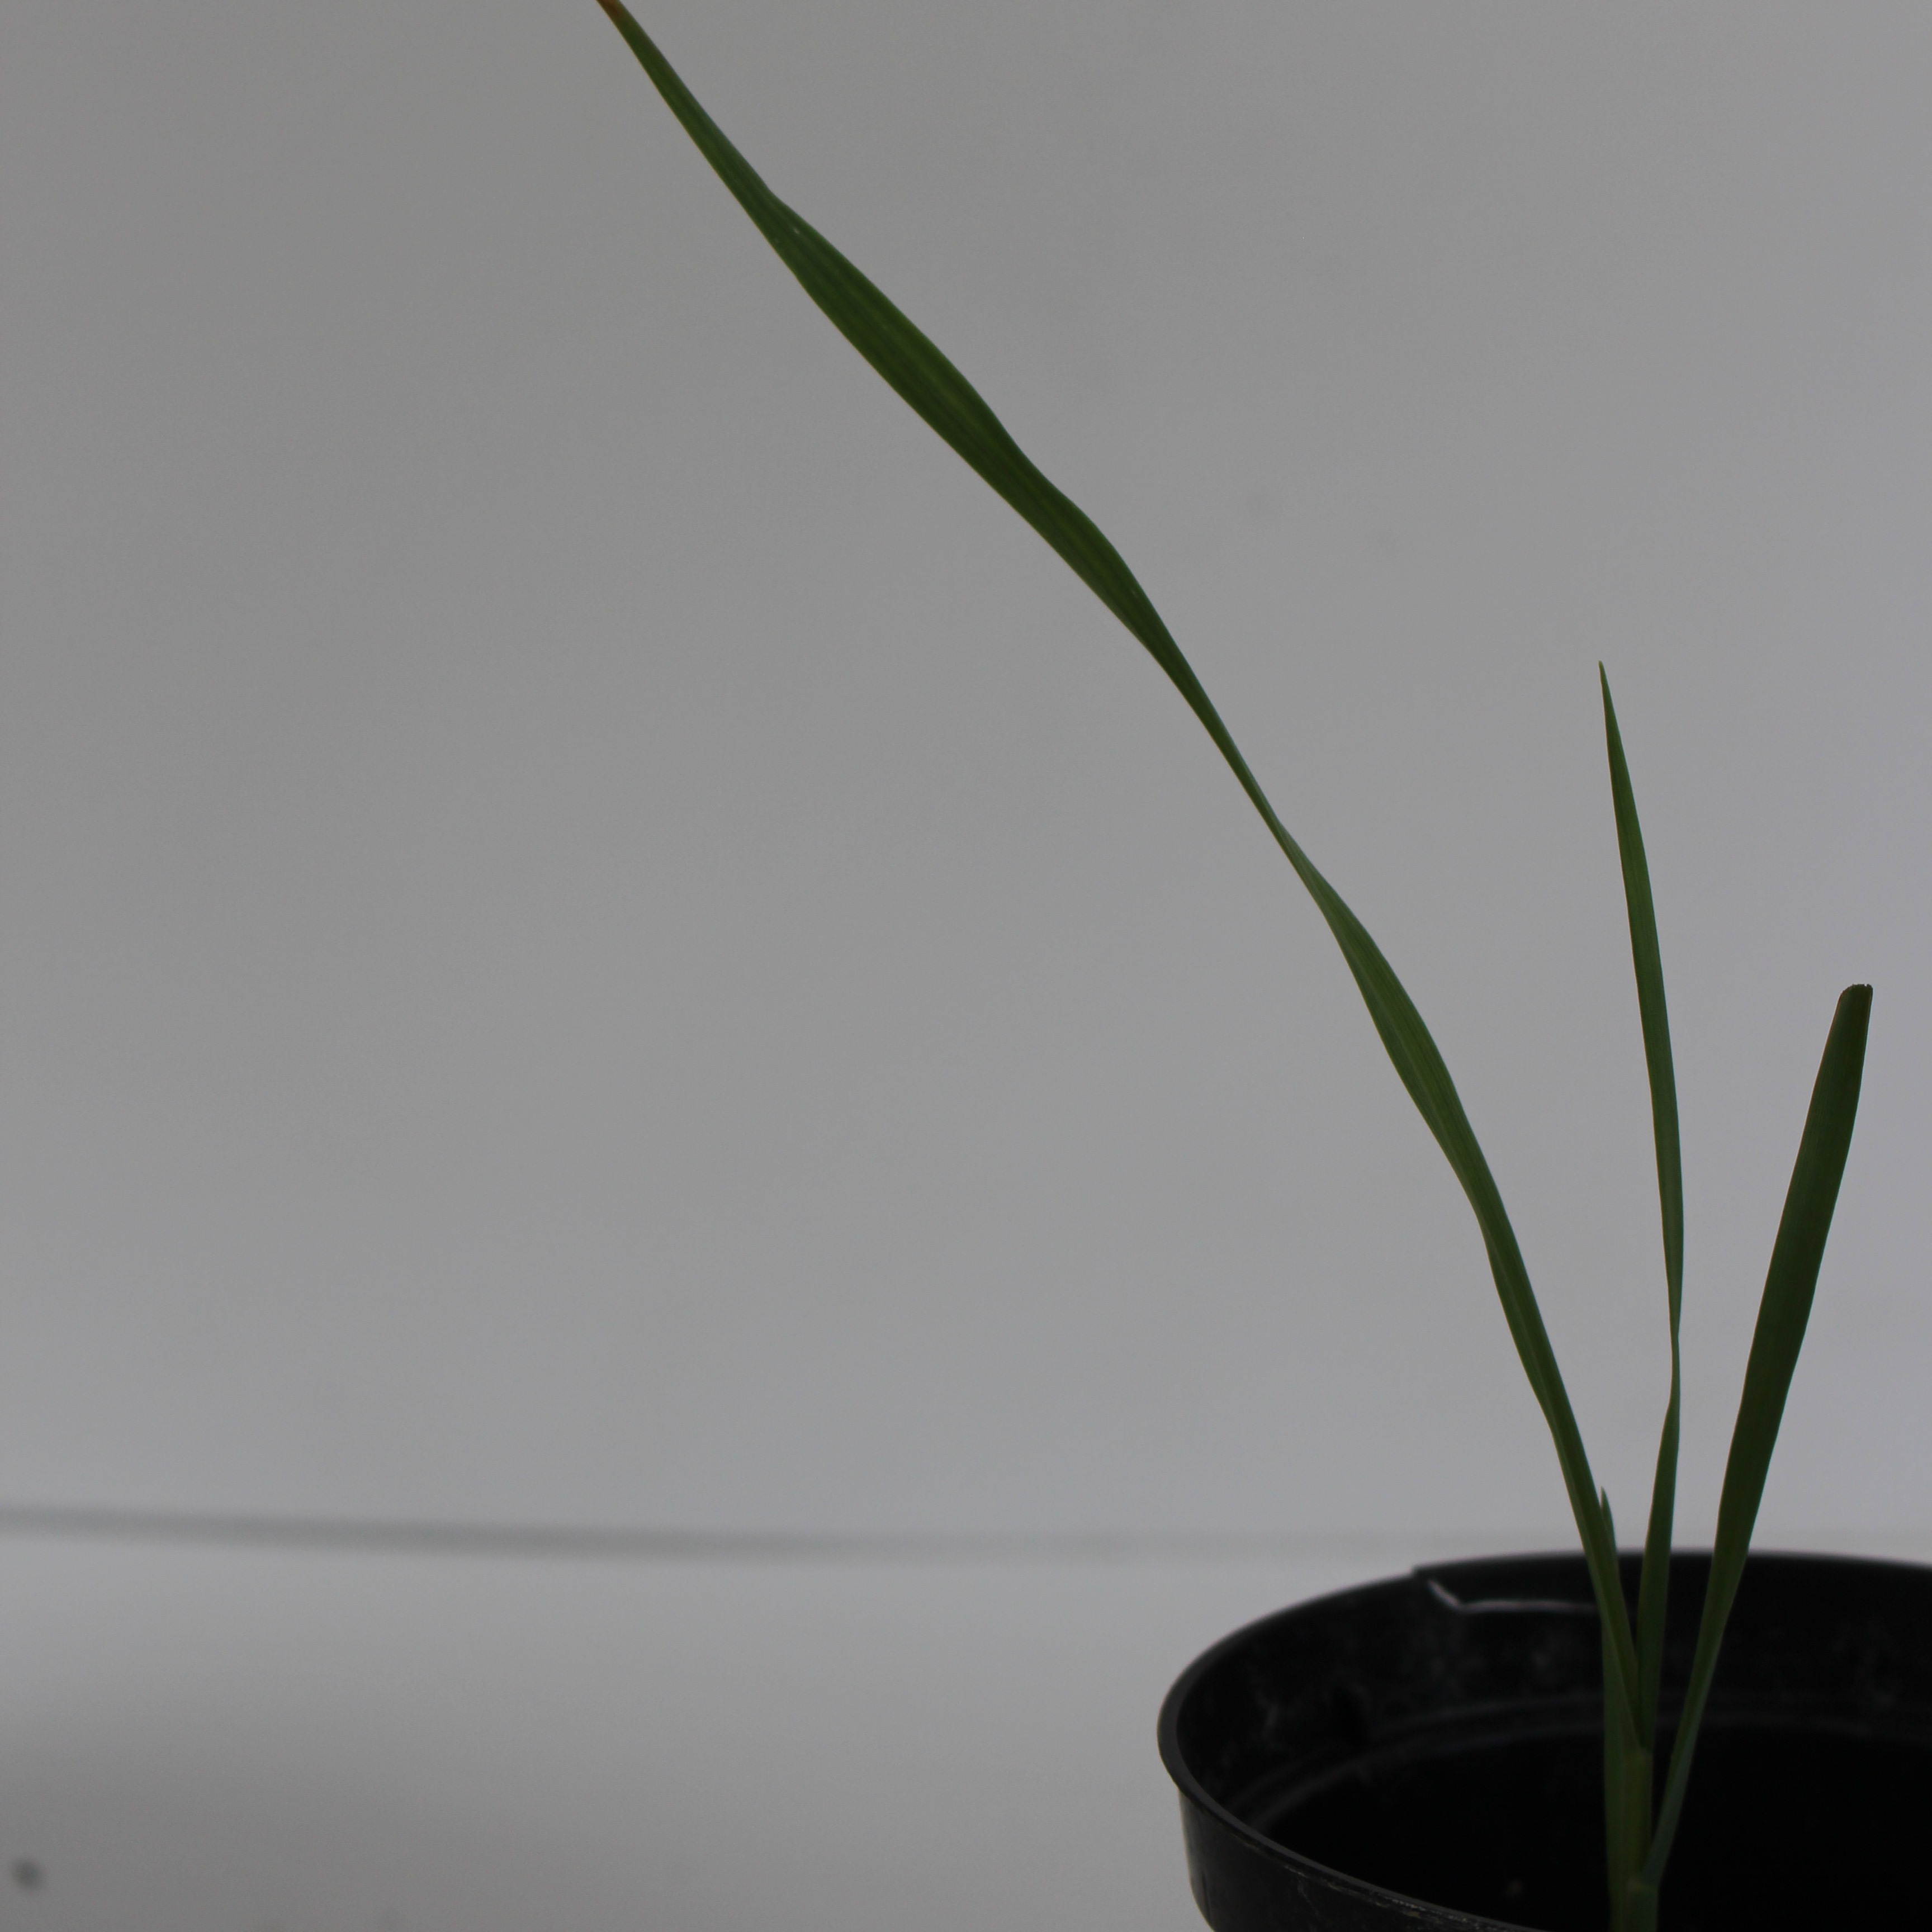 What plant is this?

Avena sterilis
